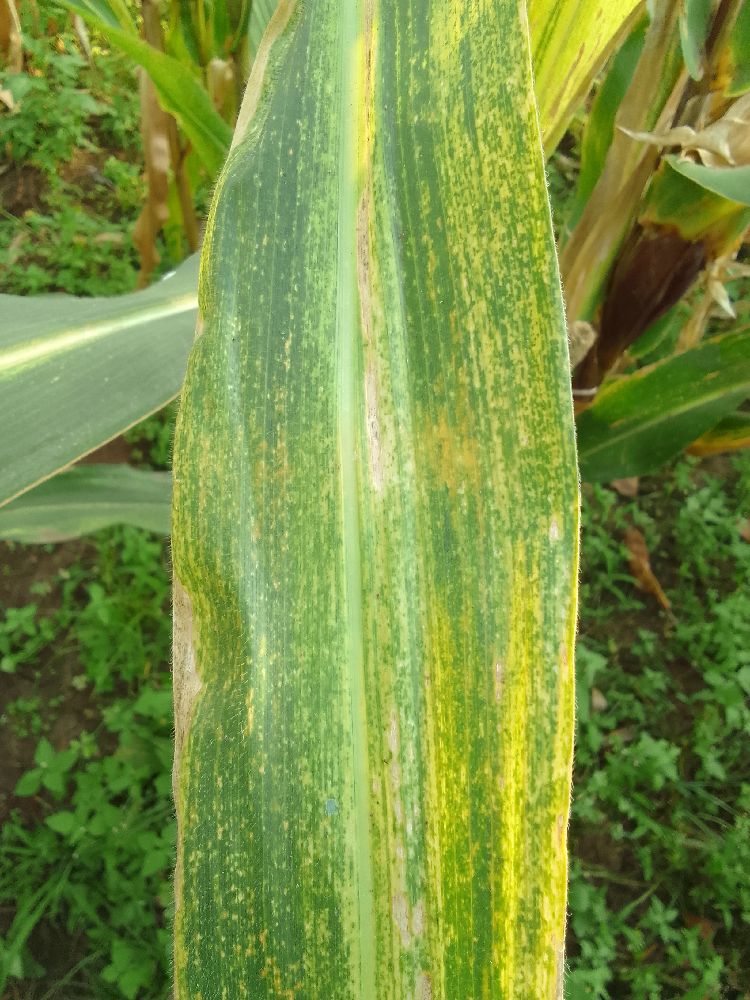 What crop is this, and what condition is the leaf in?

maize, maize lethal necrosis
